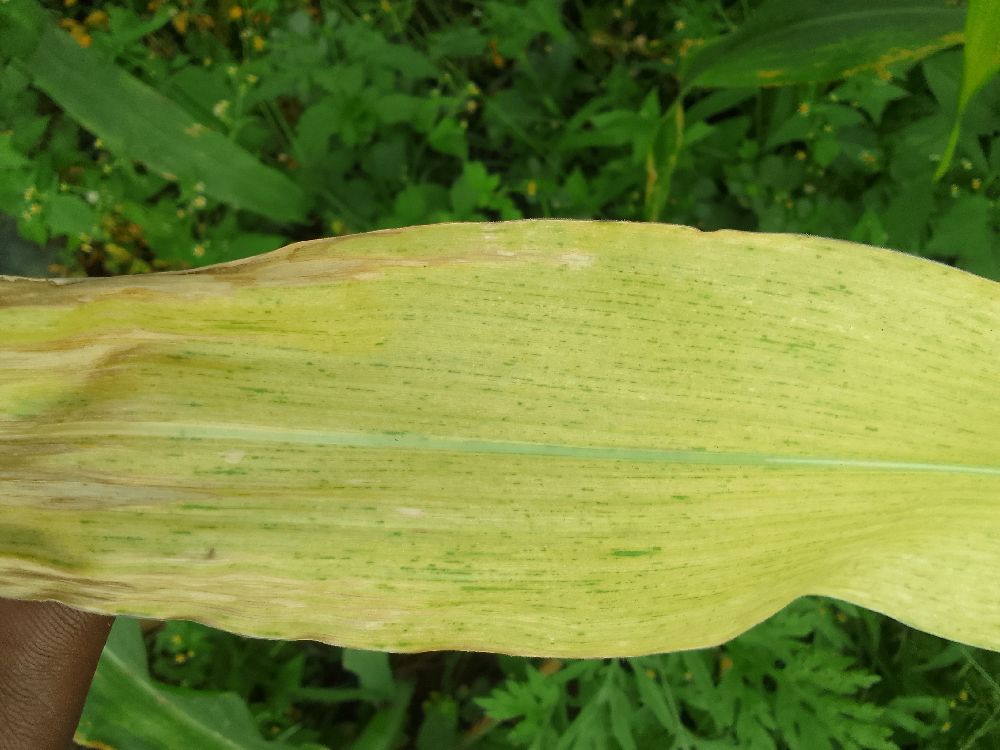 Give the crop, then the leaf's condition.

maize, maize lethal necrosis
